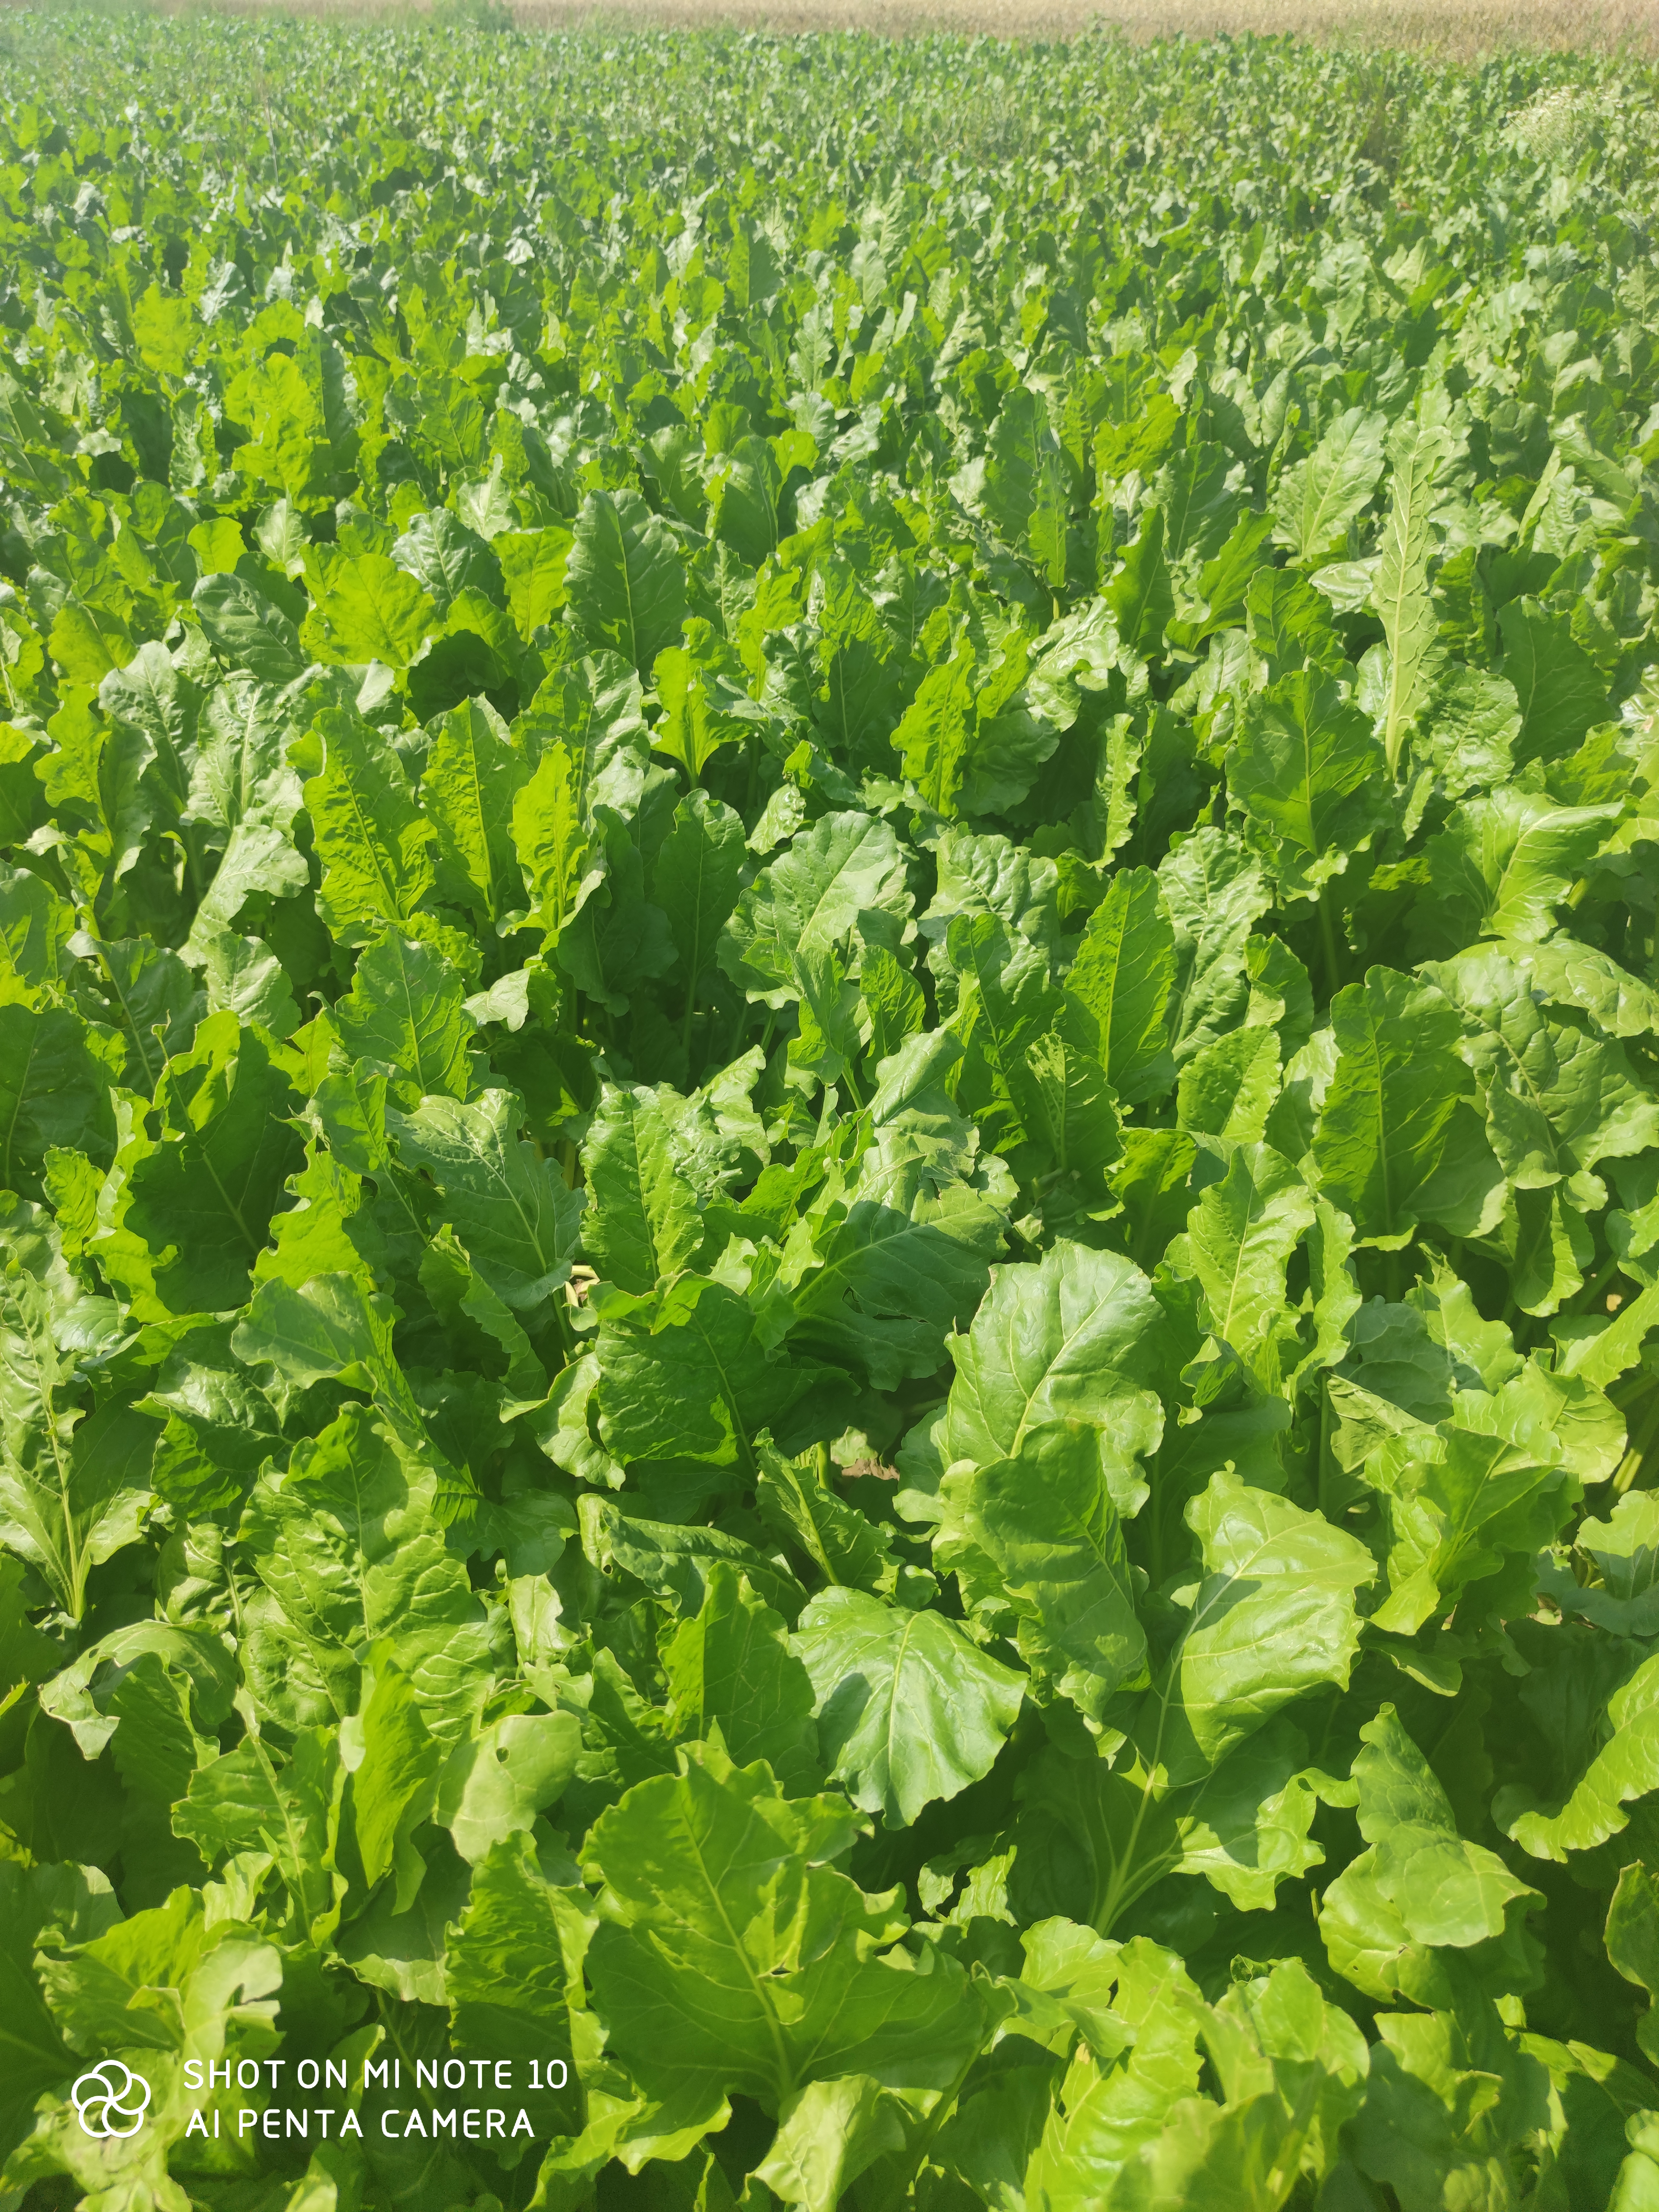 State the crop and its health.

beet, unaffected
